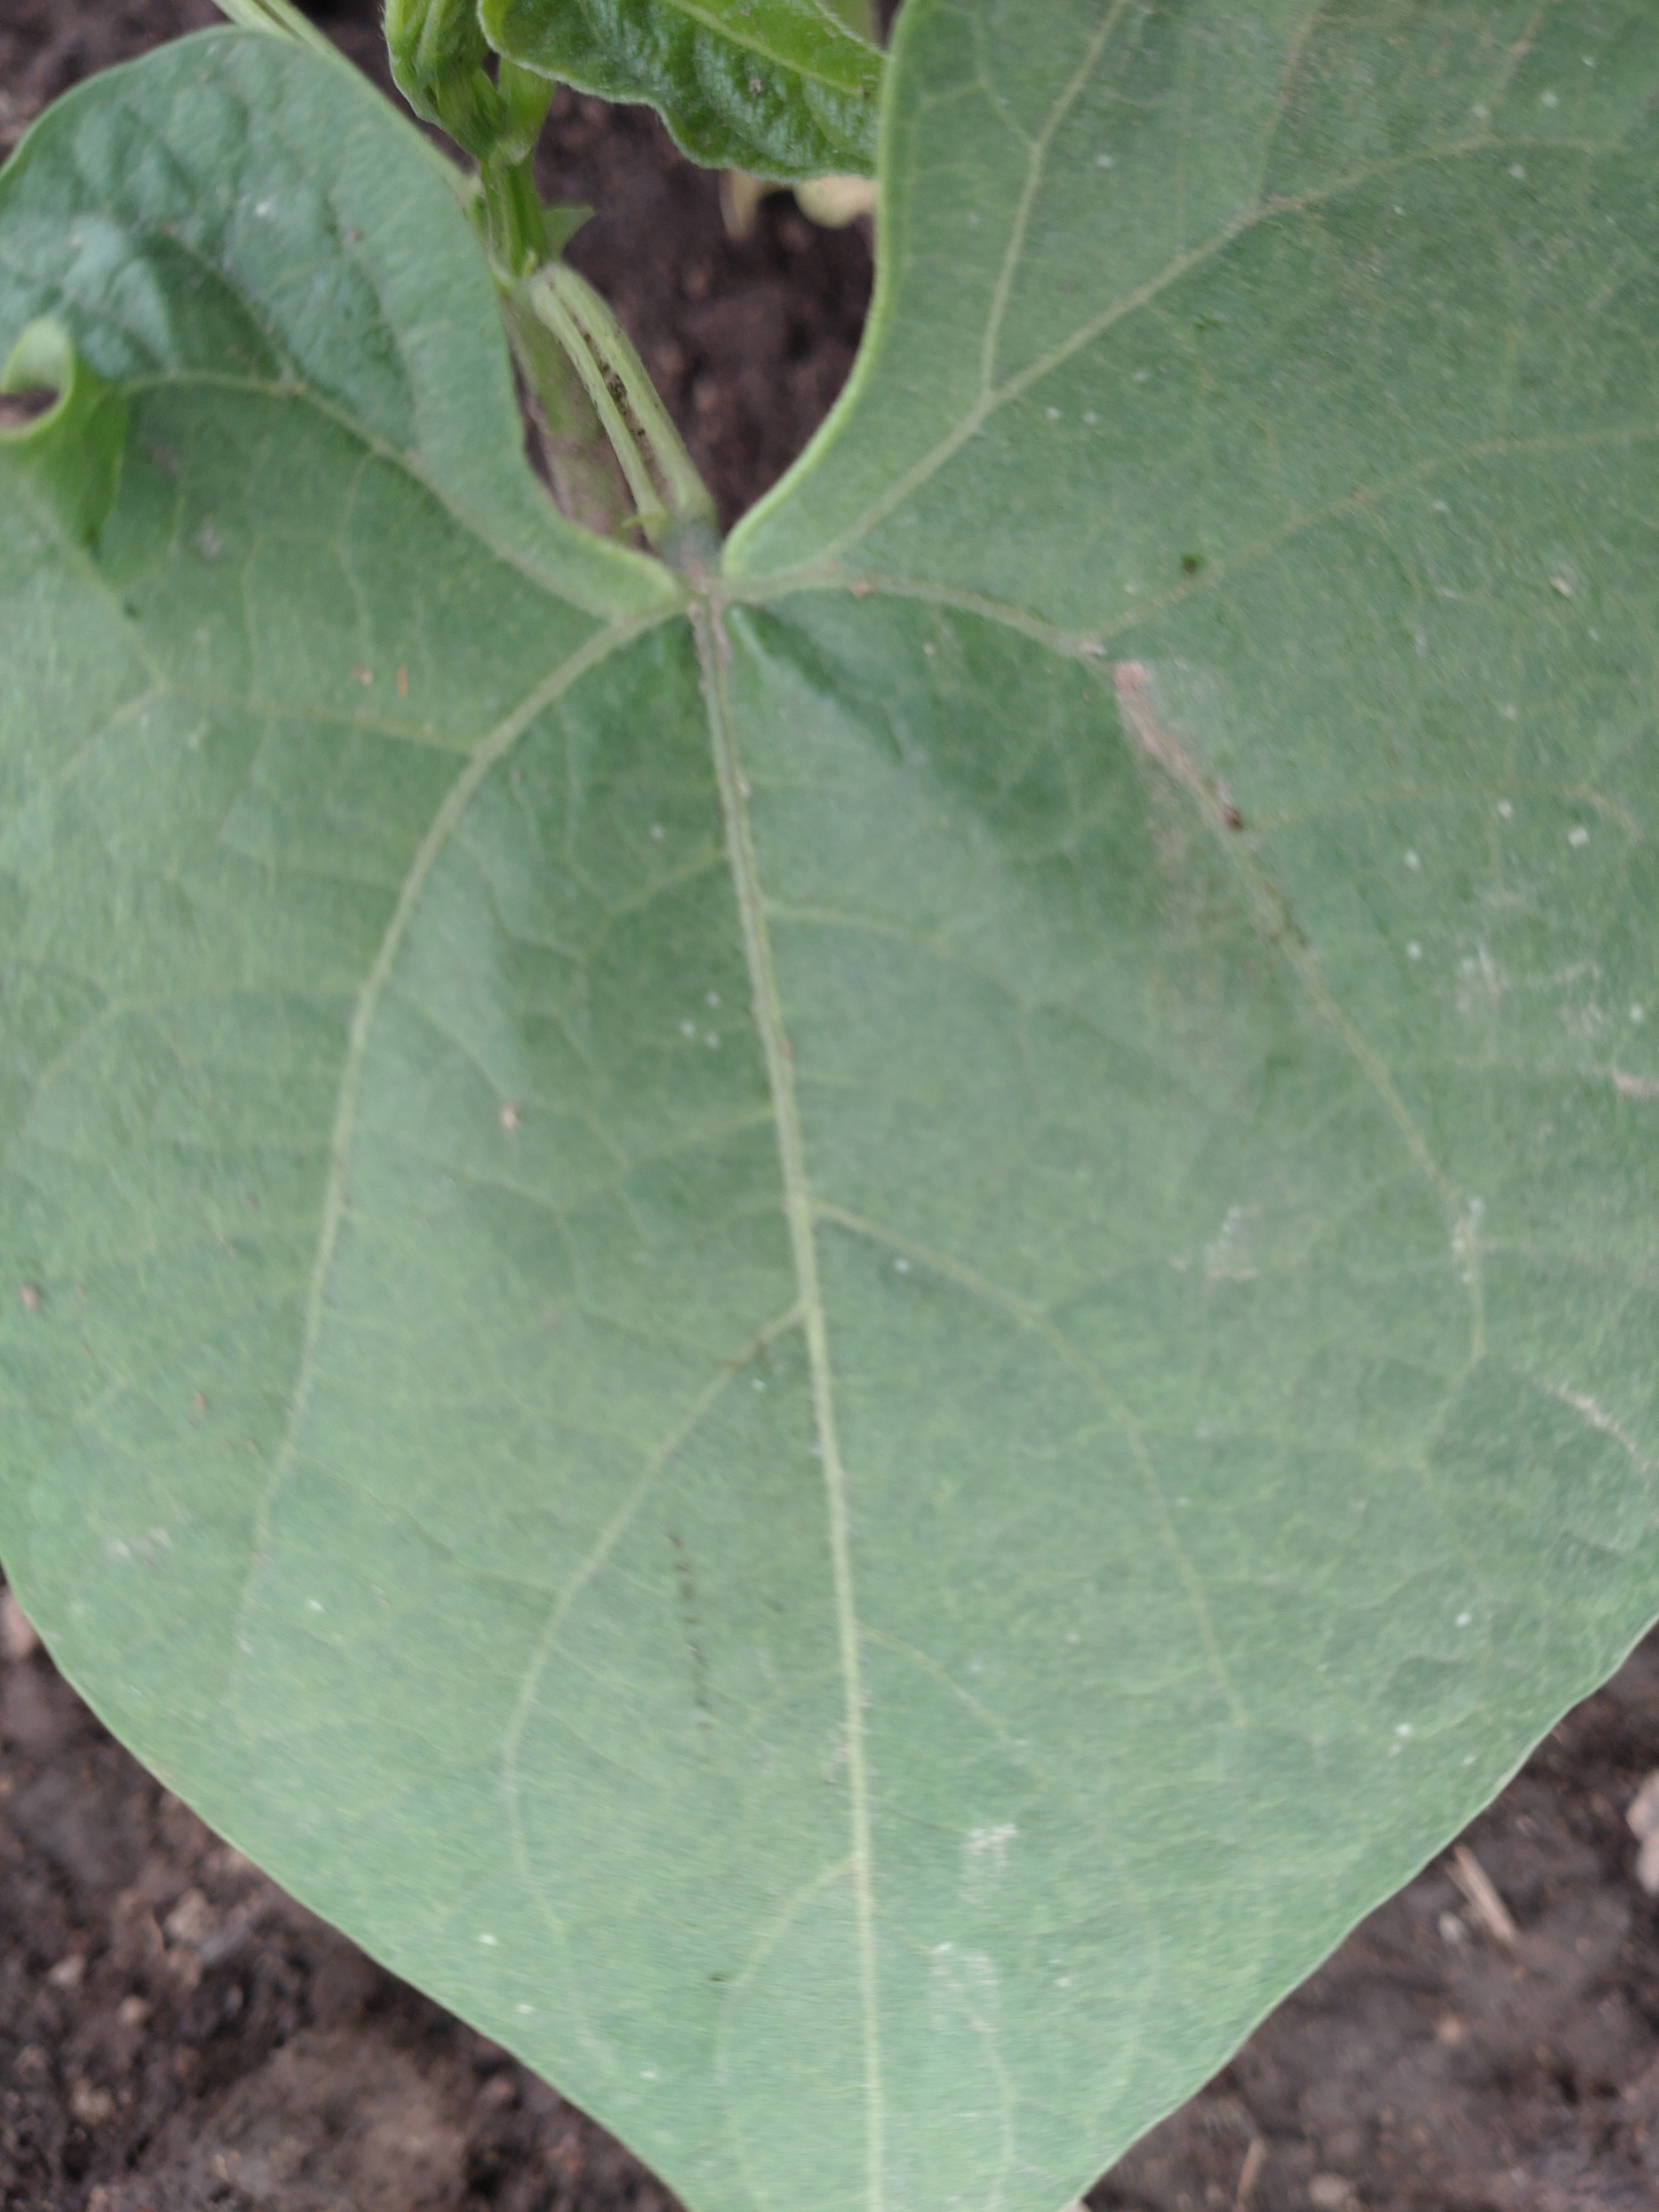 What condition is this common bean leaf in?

healthy
